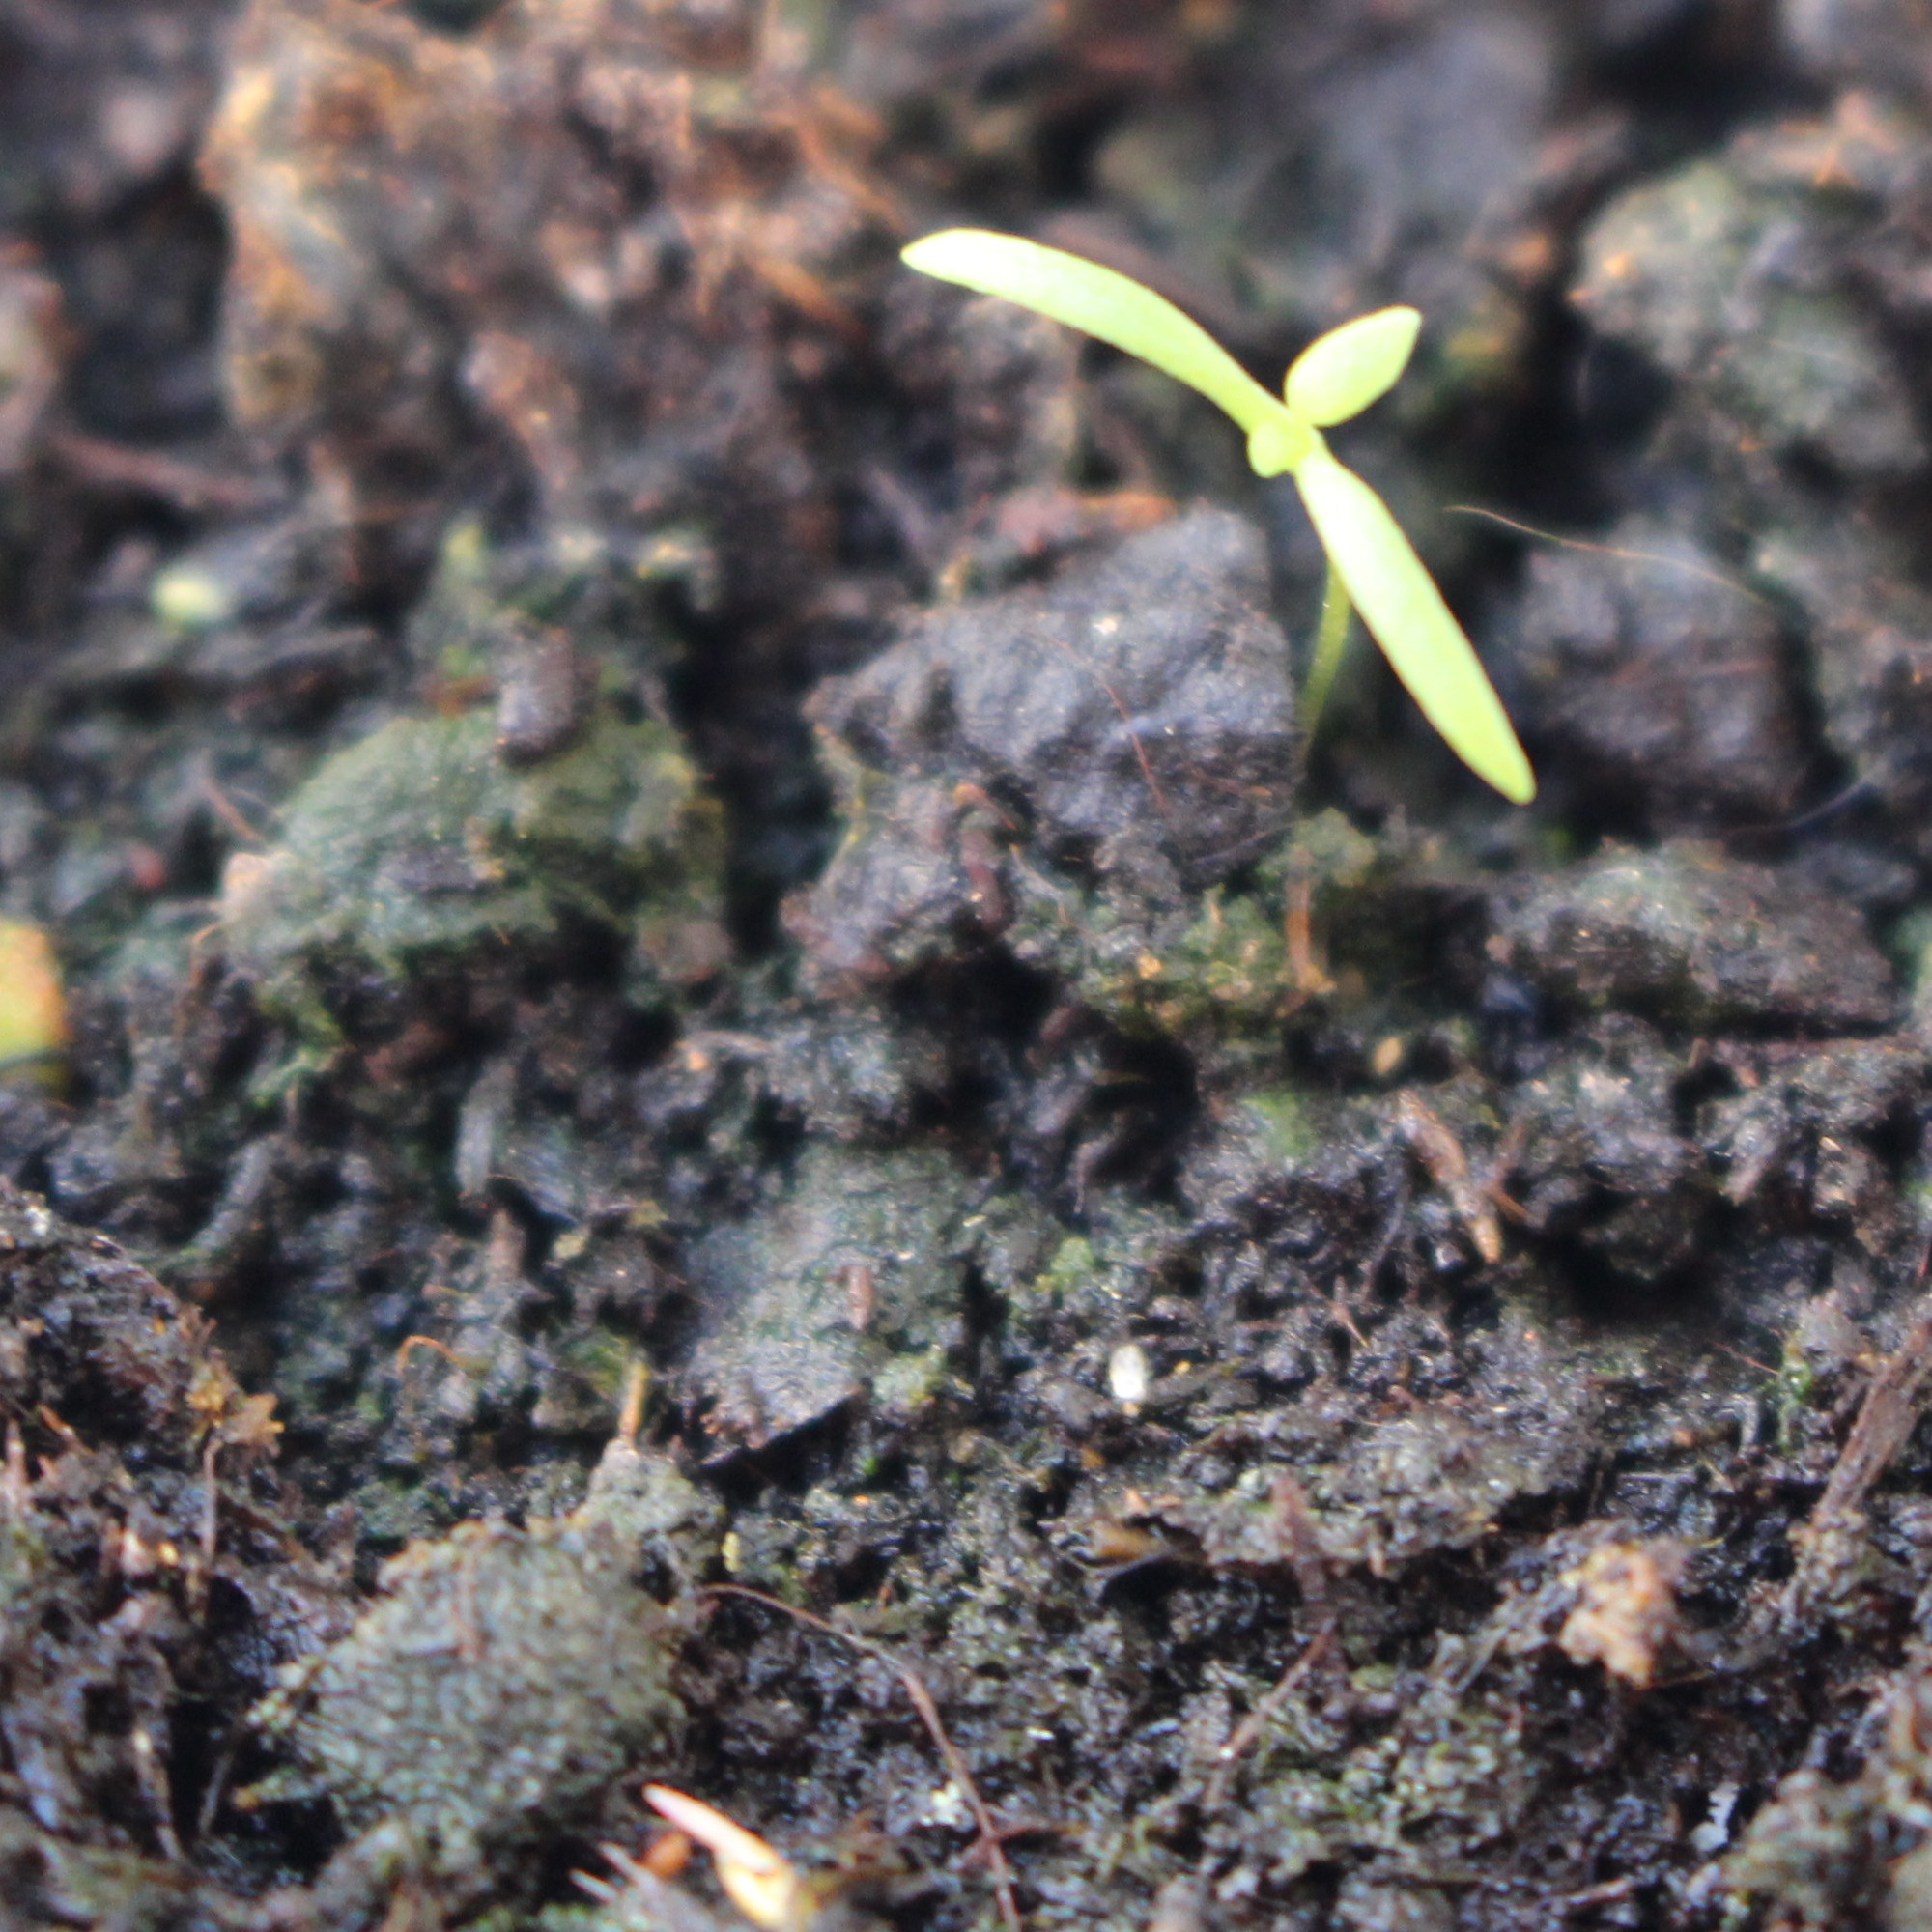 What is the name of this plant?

Papaver rhoeas
